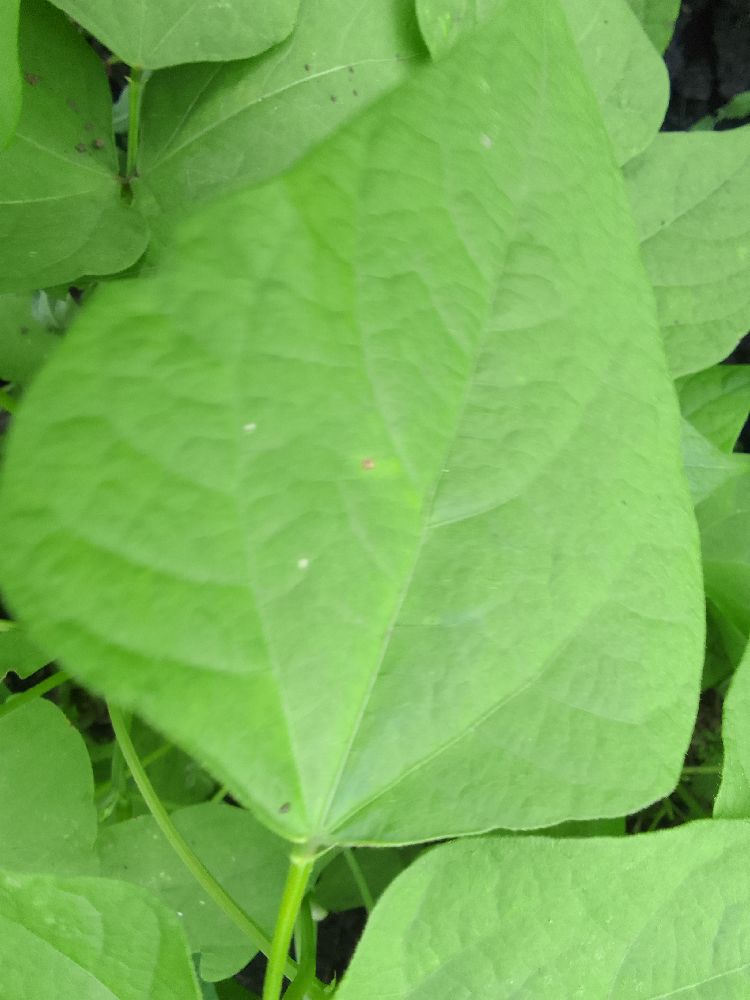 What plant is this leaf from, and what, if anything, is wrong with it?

common bean, healthy
